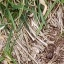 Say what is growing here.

grass
